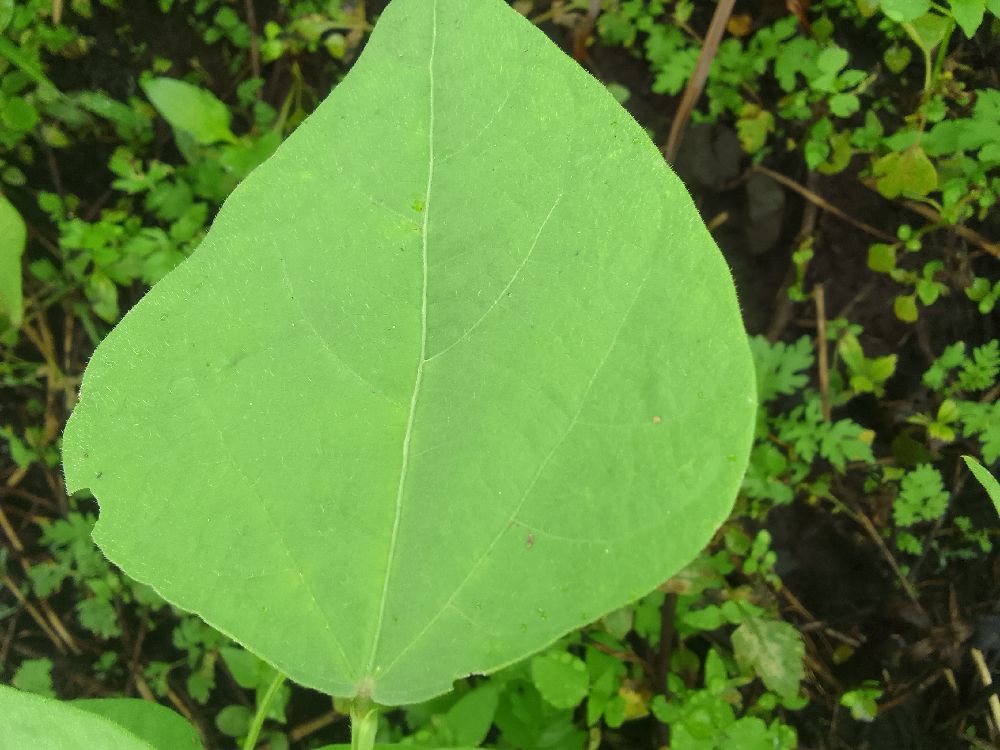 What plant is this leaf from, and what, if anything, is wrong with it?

common bean, healthy
